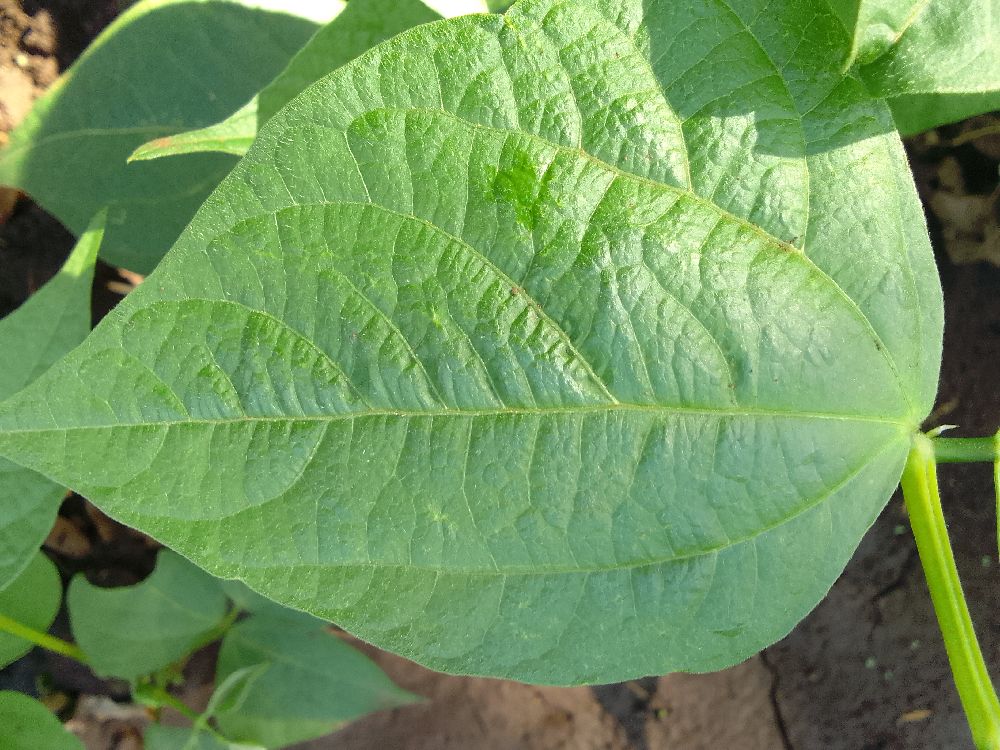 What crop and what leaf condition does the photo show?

common bean, healthy
